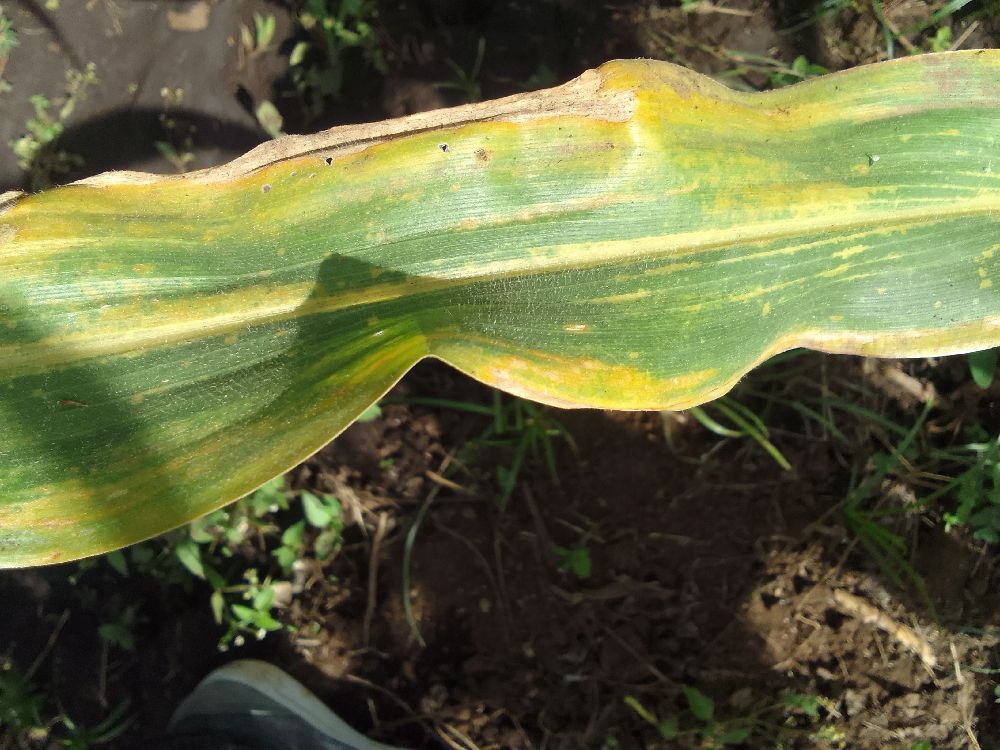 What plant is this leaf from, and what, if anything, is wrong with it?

maize, maize lethal necrosis
